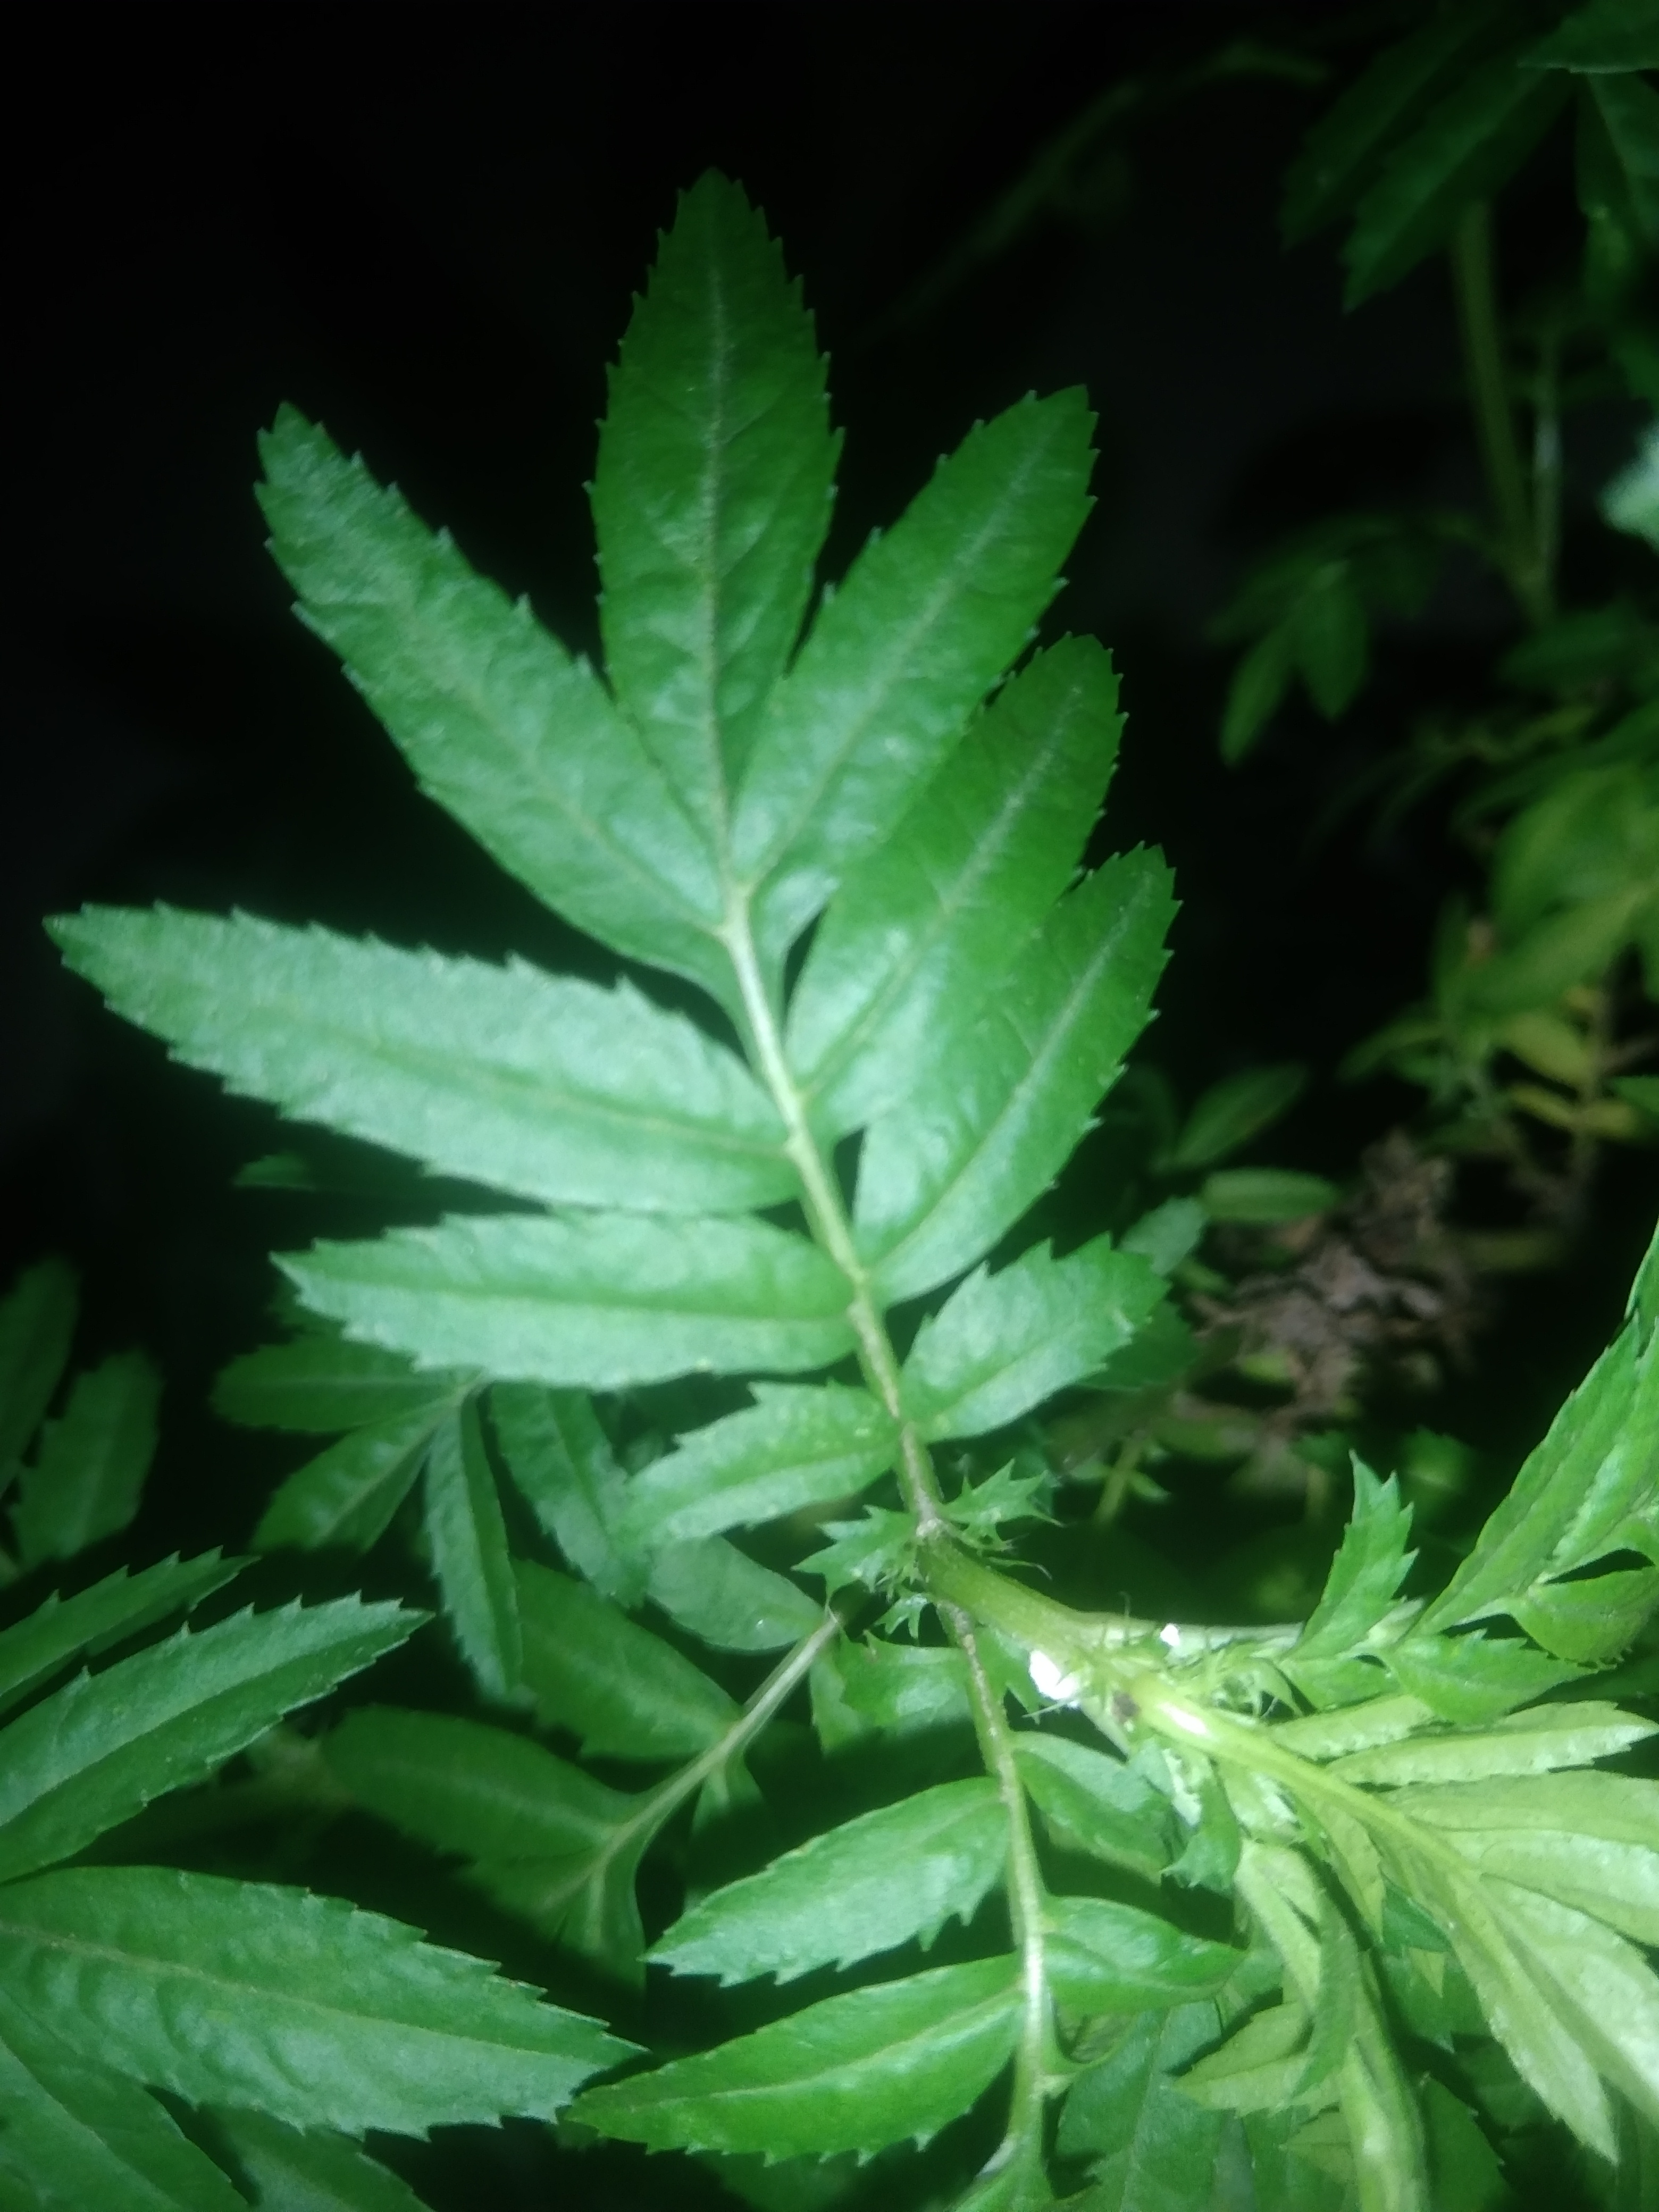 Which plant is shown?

marigold
